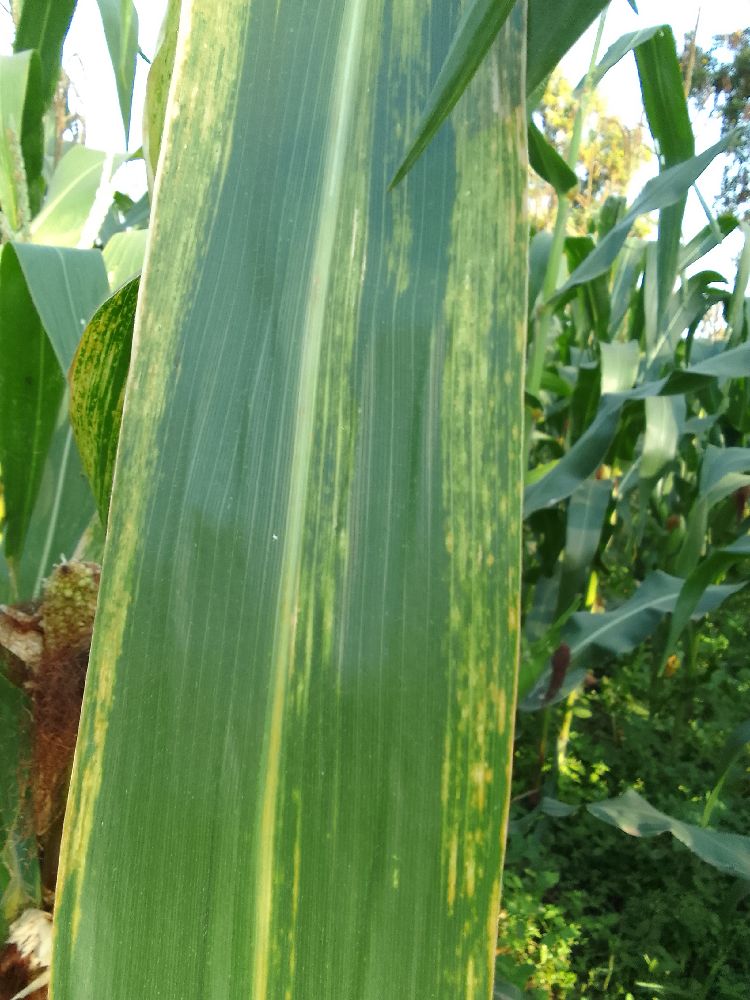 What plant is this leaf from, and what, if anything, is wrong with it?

maize, maize lethal necrosis
